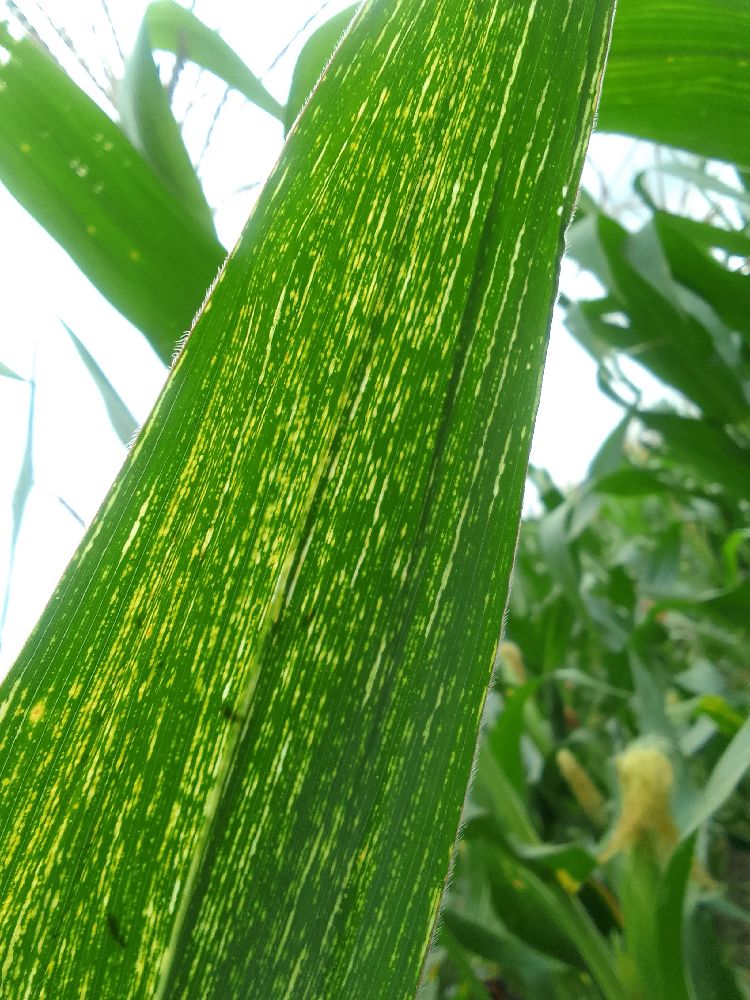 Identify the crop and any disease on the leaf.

maize, maize streak virus
